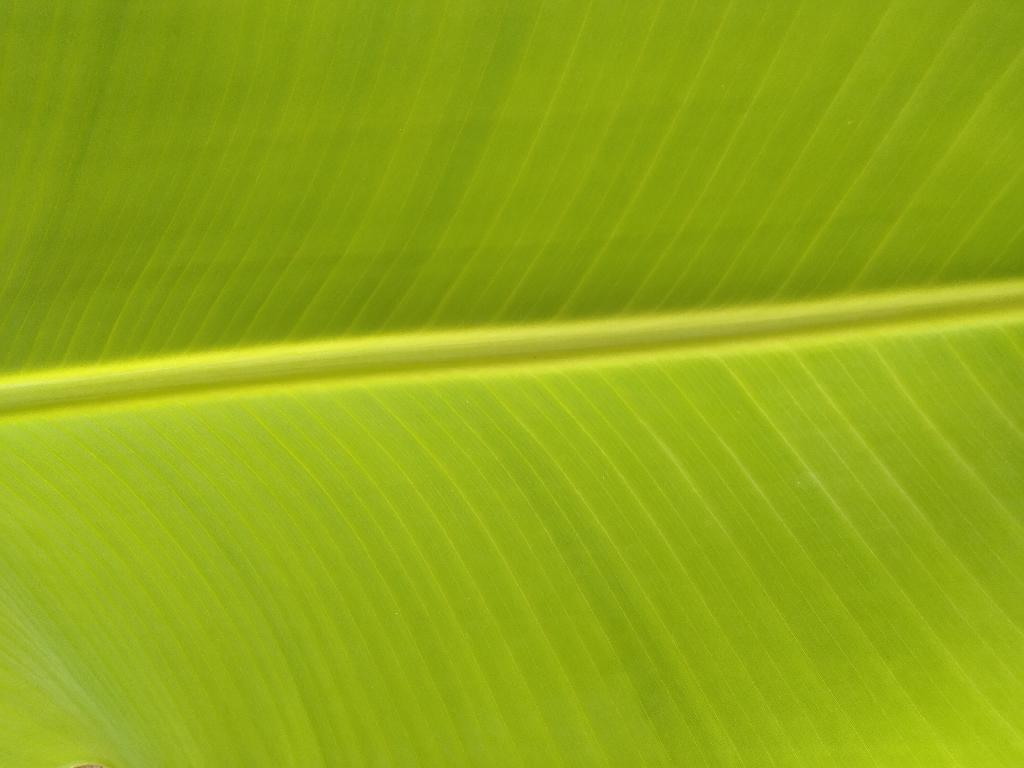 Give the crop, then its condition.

banana, healthy
